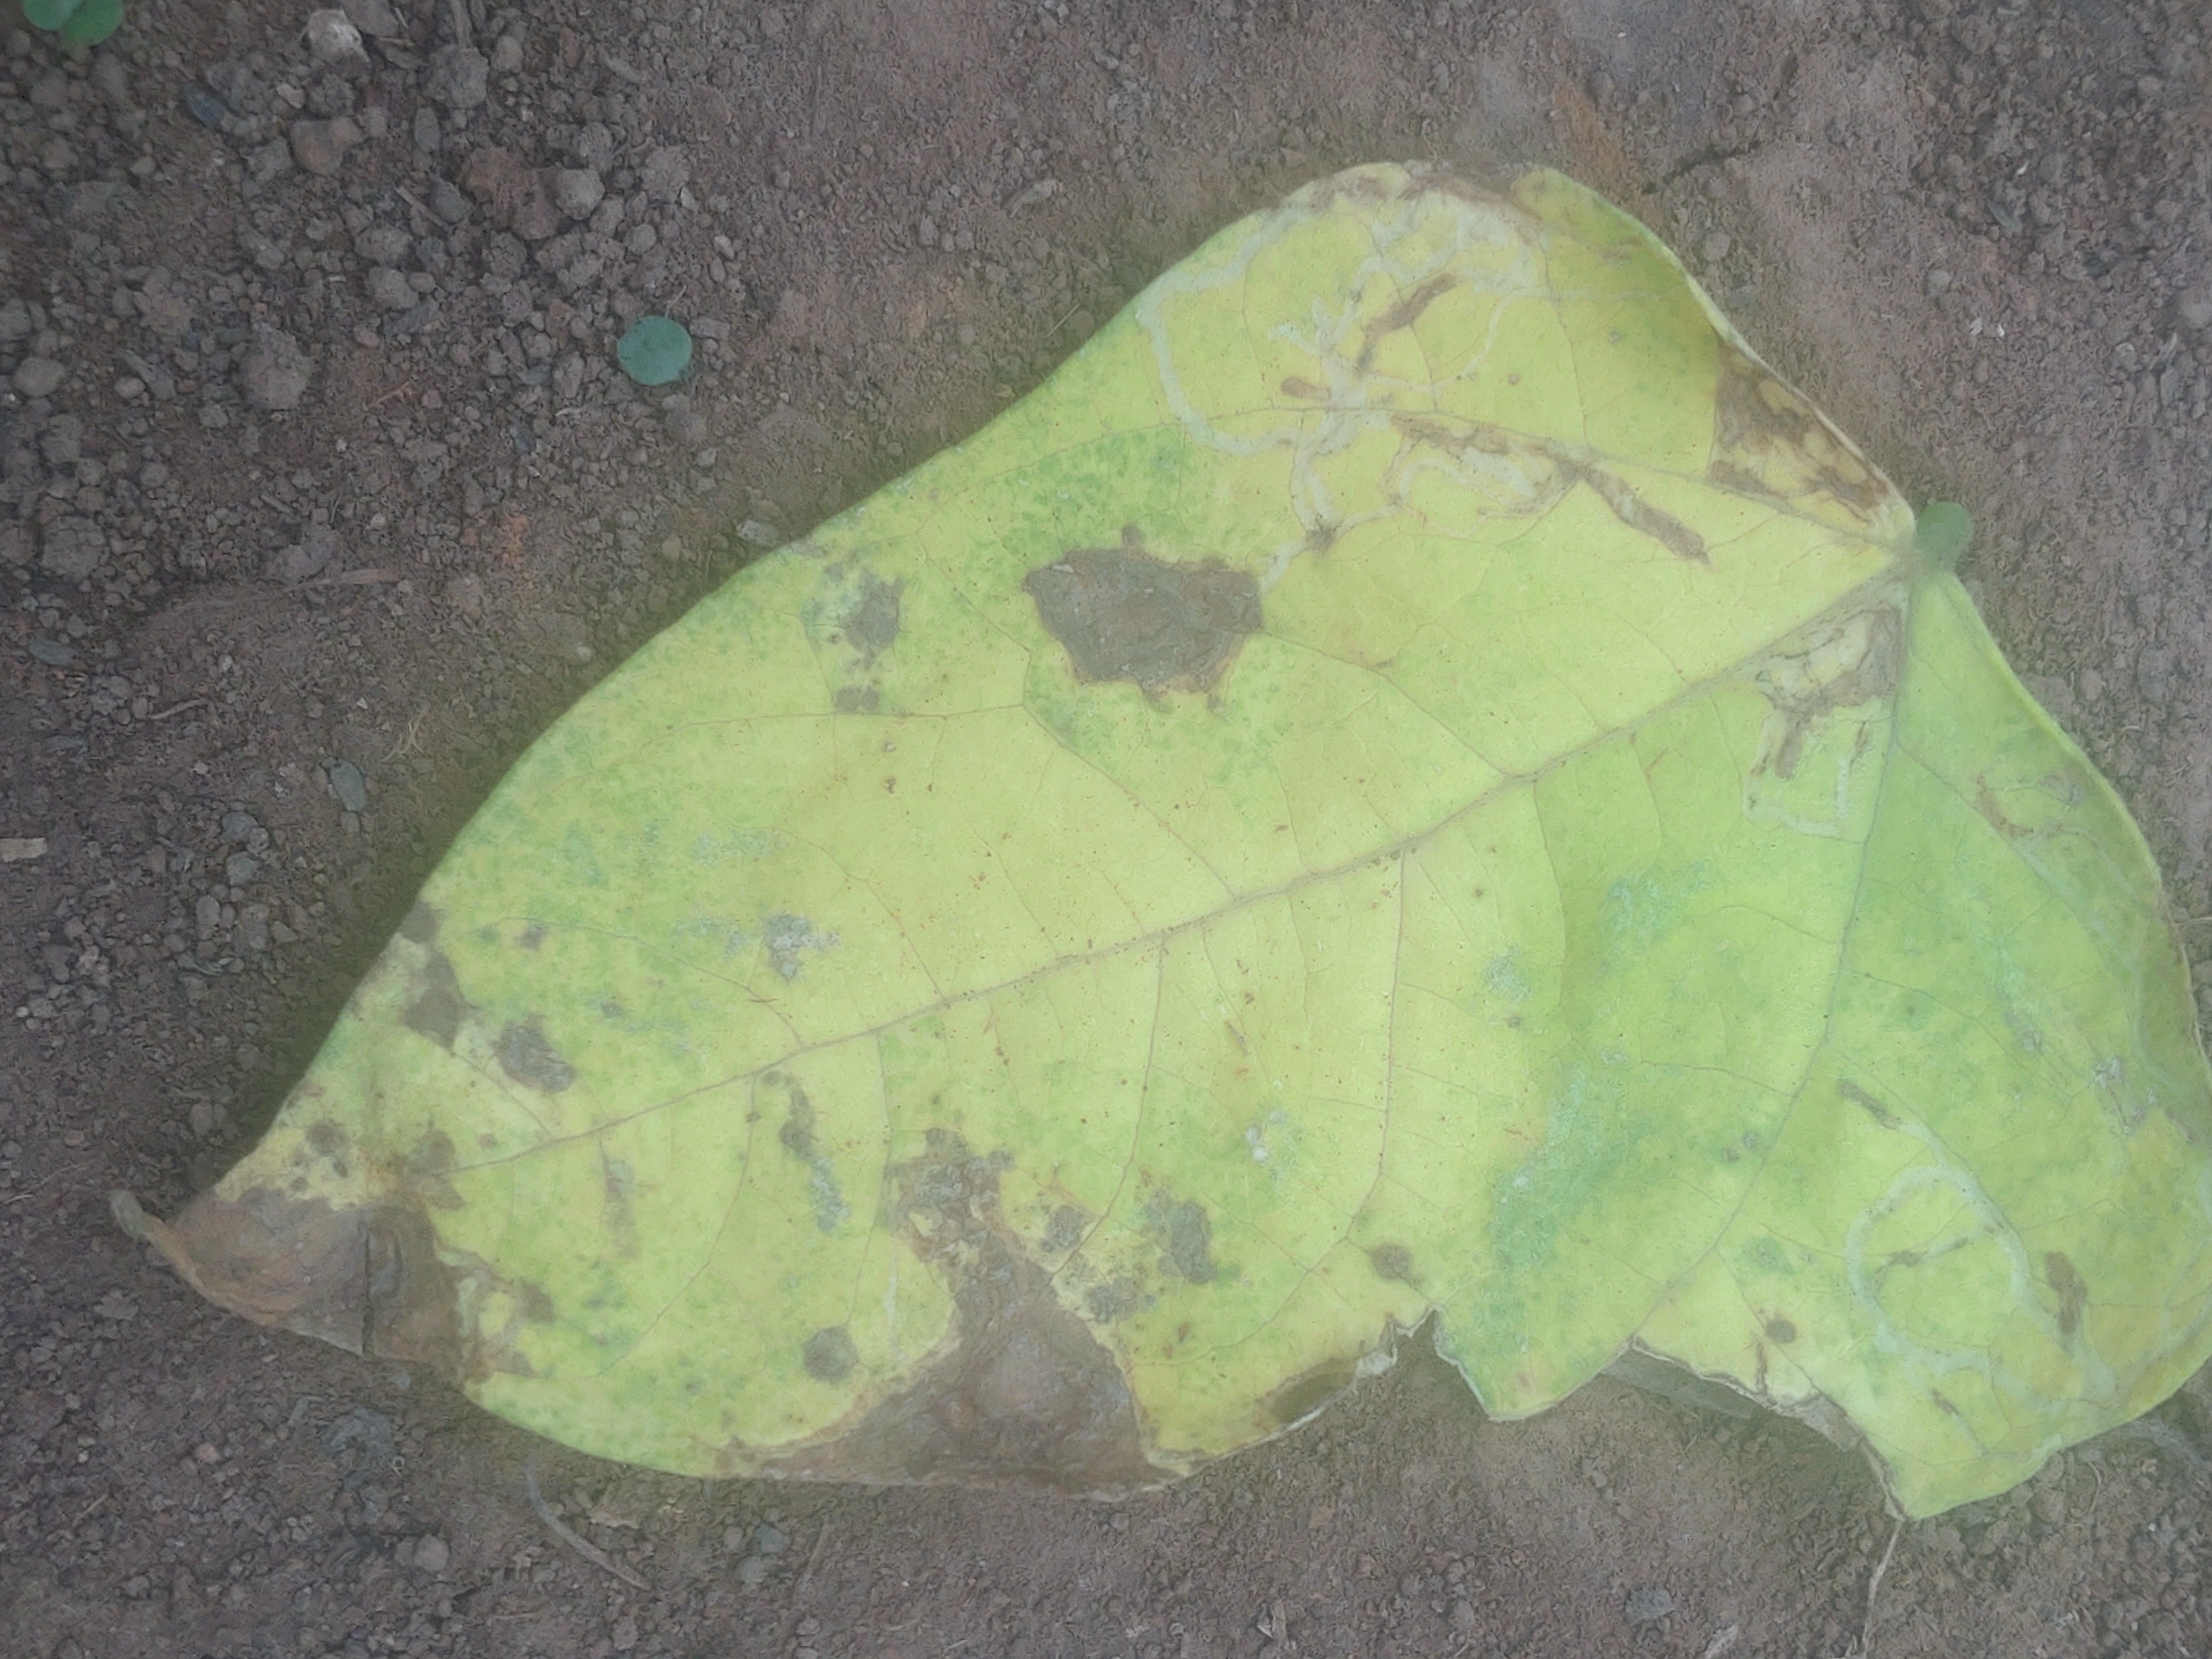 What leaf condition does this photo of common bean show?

anthracnose
